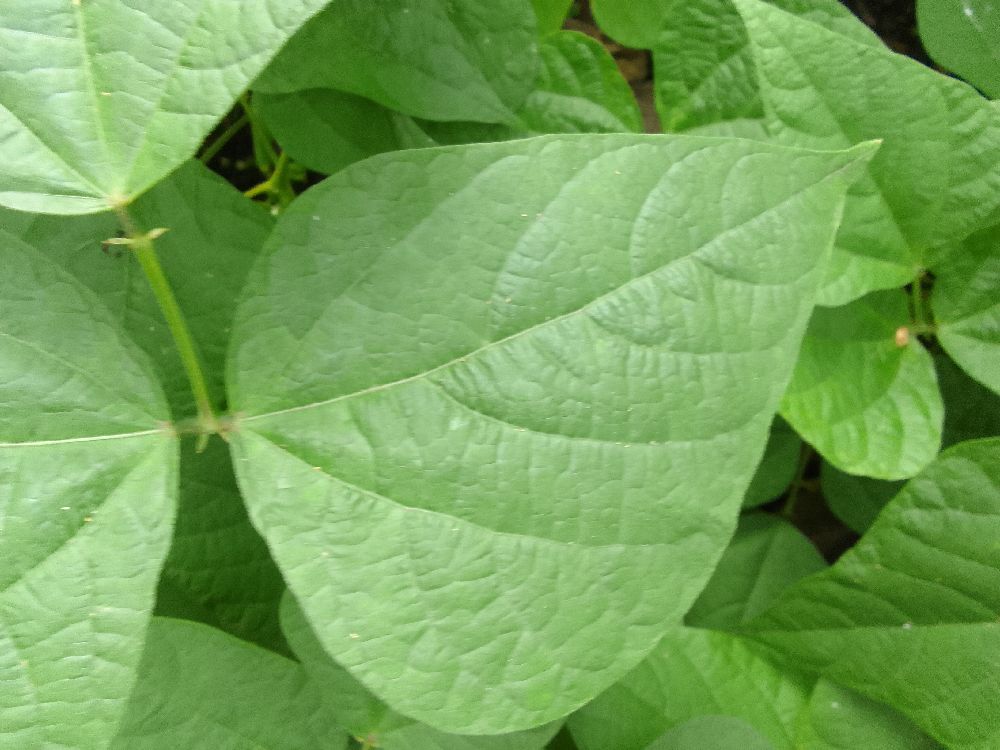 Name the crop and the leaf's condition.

common bean, healthy
